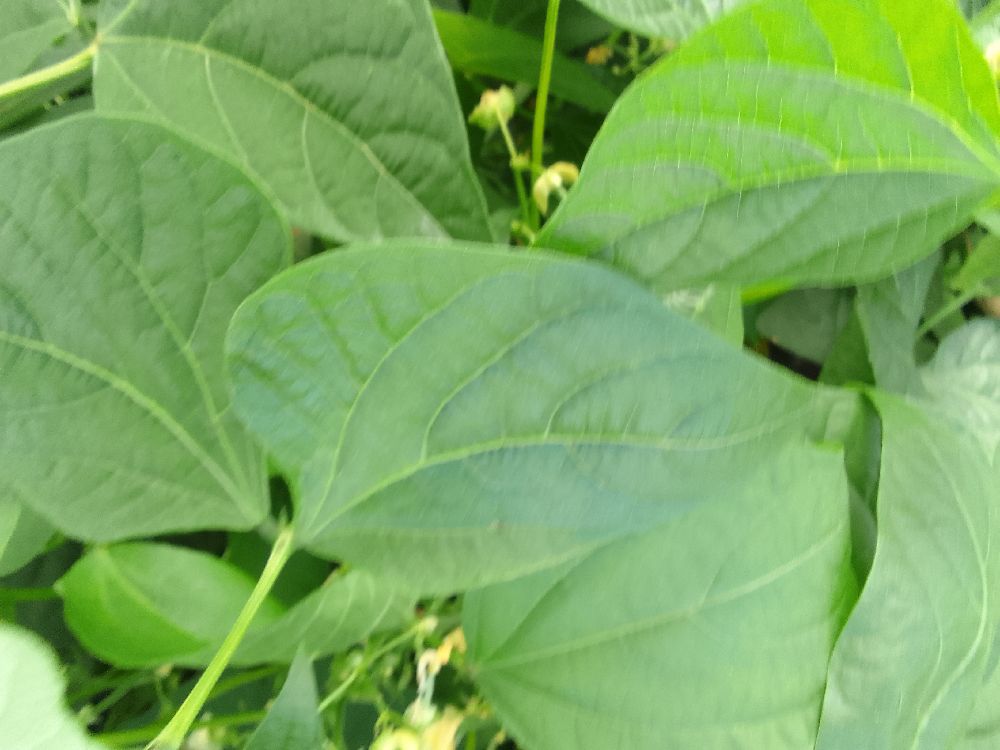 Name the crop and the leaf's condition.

common bean, healthy
